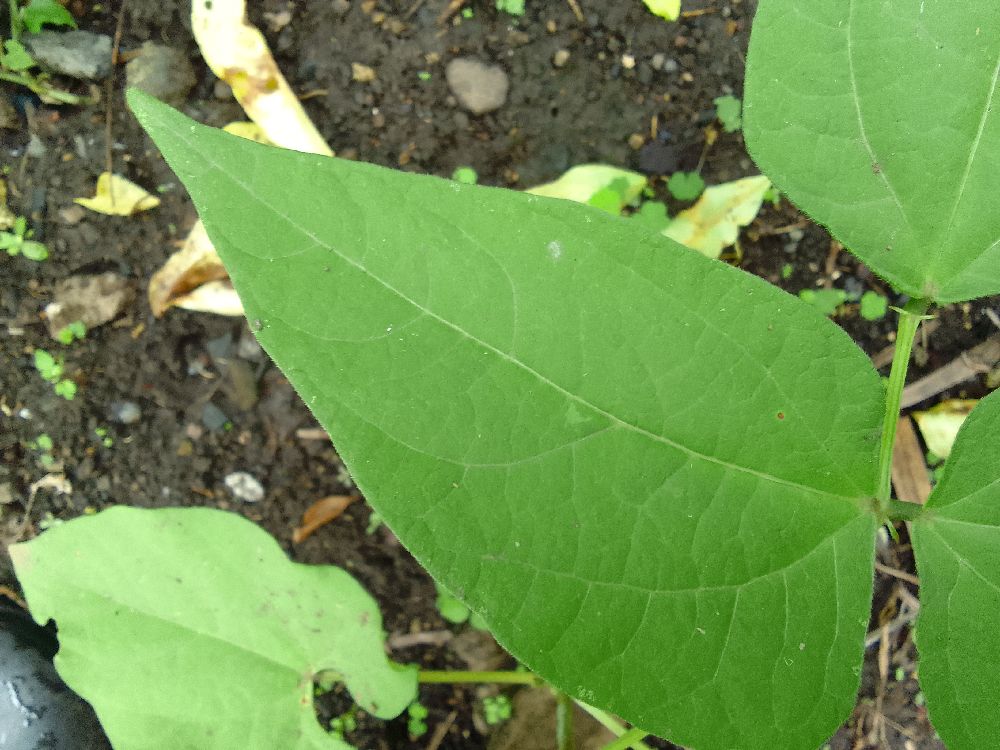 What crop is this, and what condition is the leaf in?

common bean, healthy
